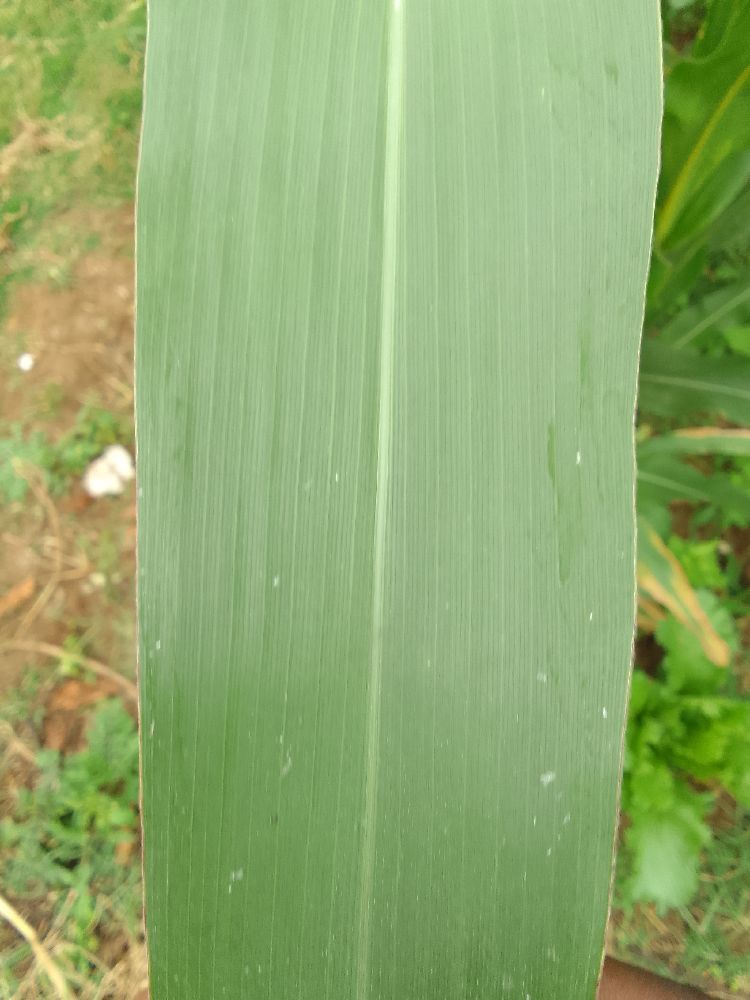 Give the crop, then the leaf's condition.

maize, healthy
